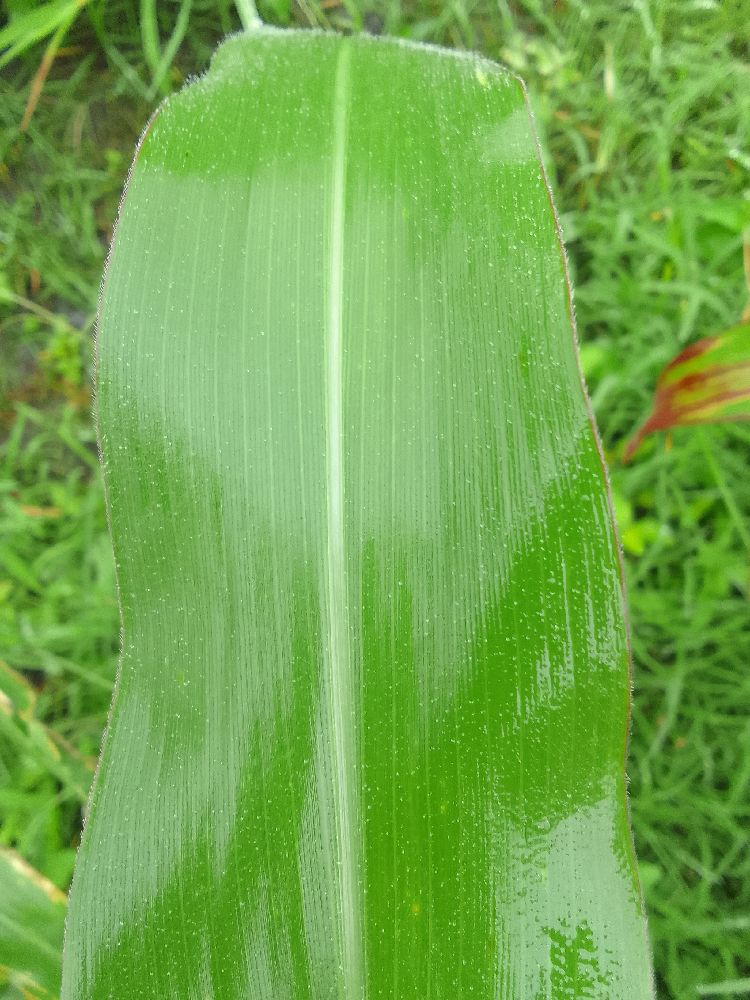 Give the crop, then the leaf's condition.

maize, healthy
